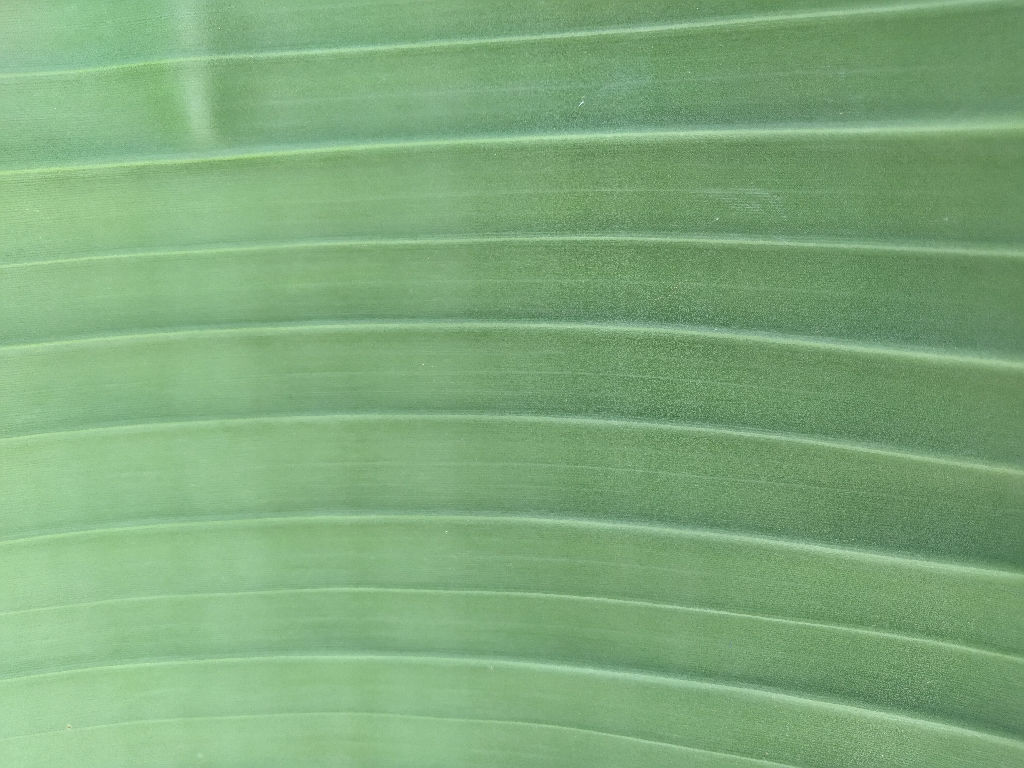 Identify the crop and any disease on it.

banana, healthy
